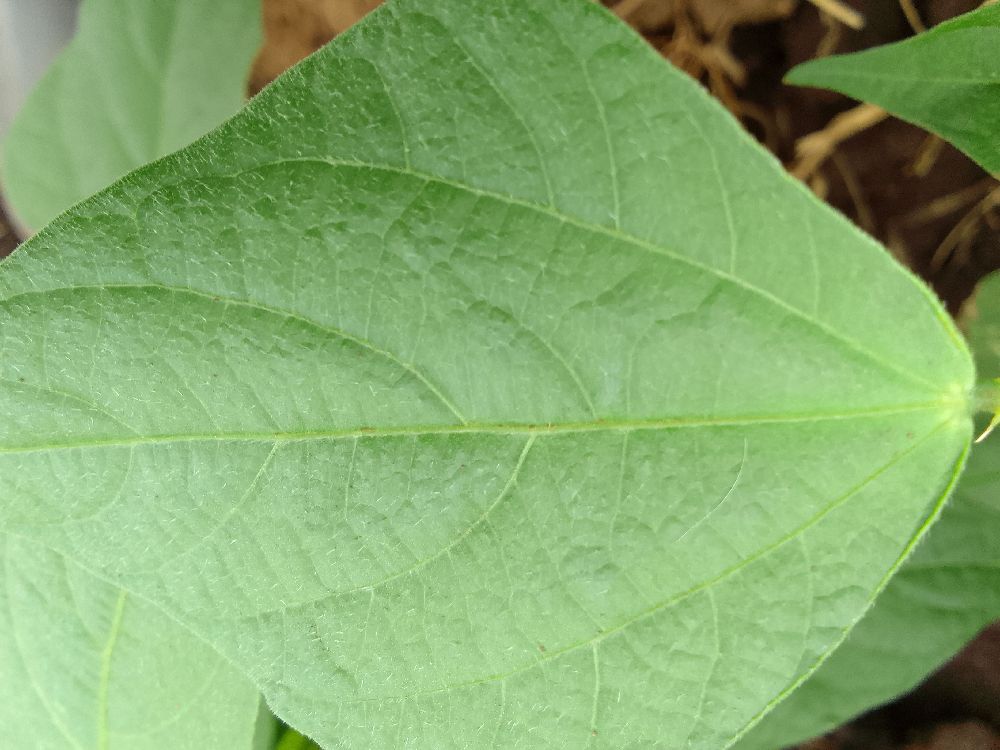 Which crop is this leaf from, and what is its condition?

common bean, healthy
